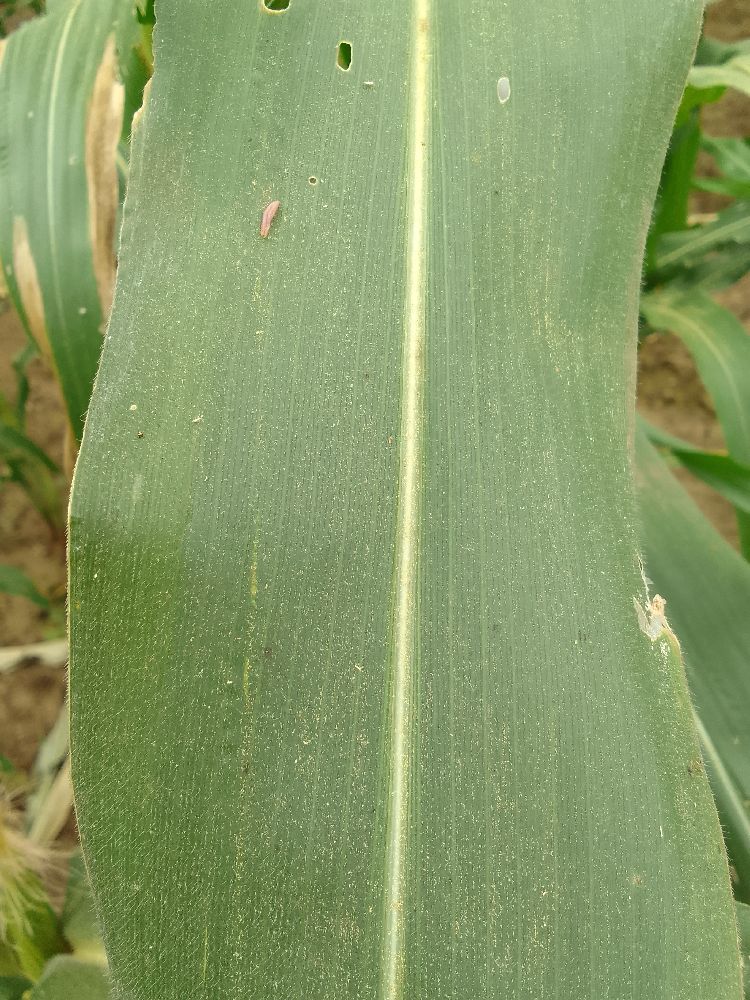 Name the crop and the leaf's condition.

maize, healthy
